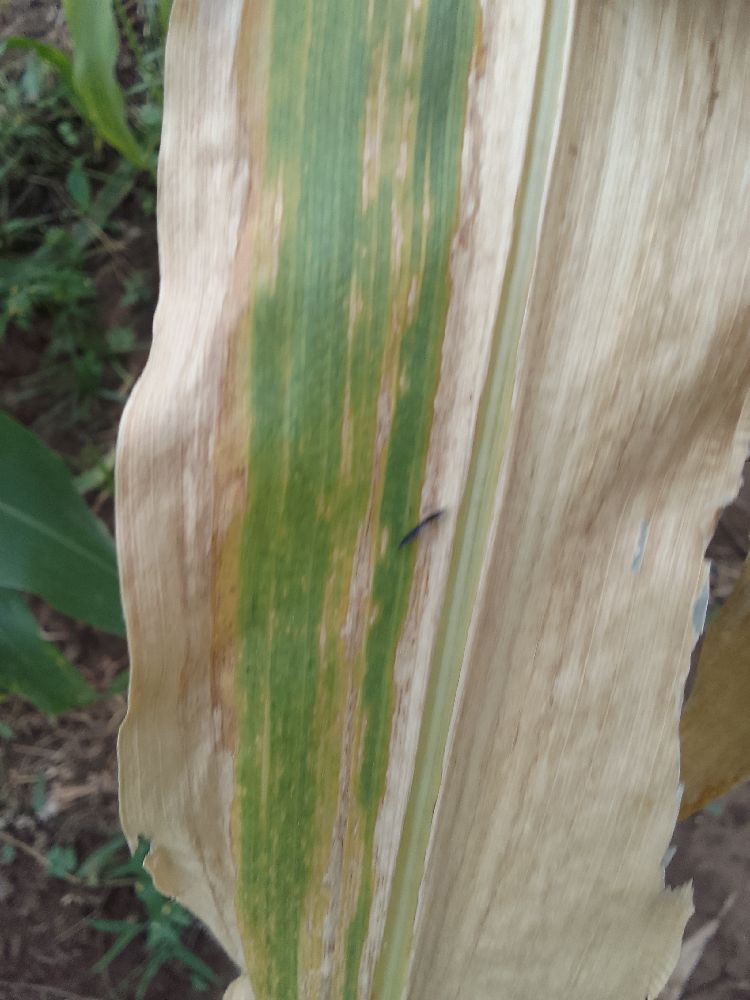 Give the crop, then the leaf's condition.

maize, maize lethal necrosis
